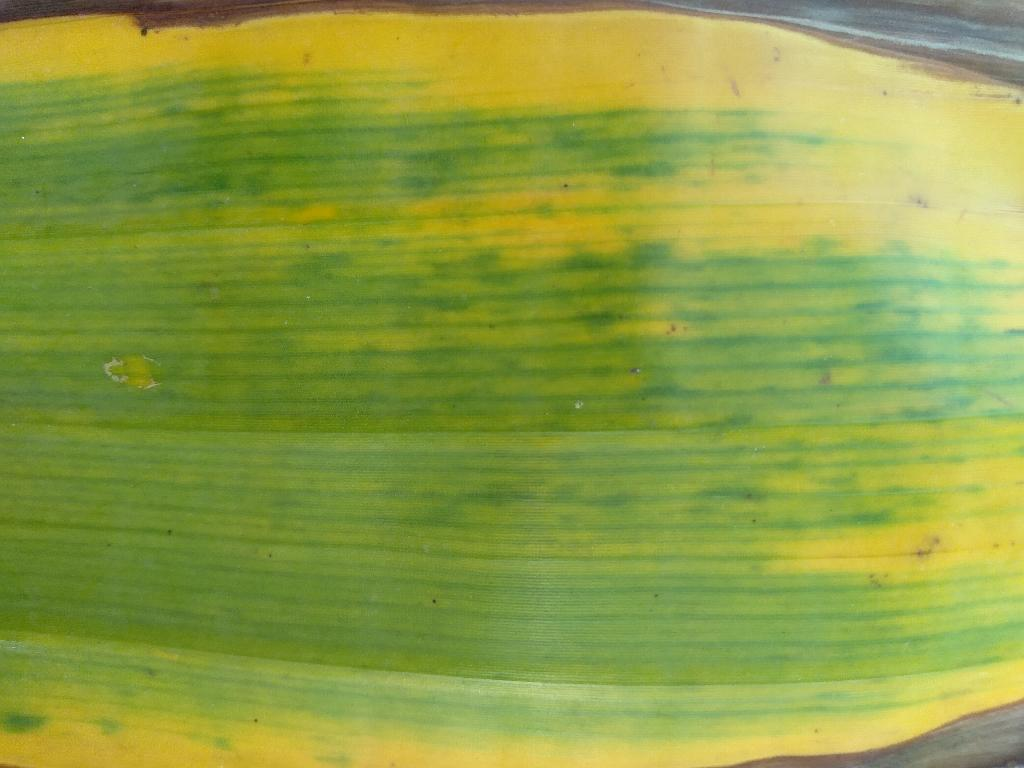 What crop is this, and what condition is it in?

banana, fusarium wilt race 1
